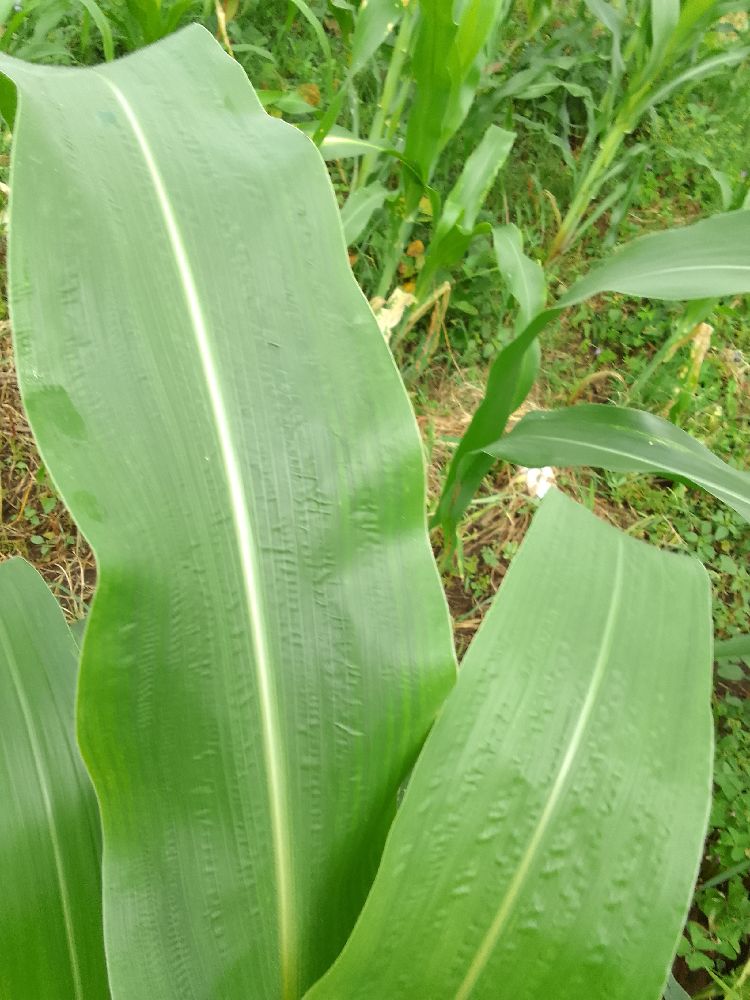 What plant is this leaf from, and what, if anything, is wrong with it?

maize, healthy
